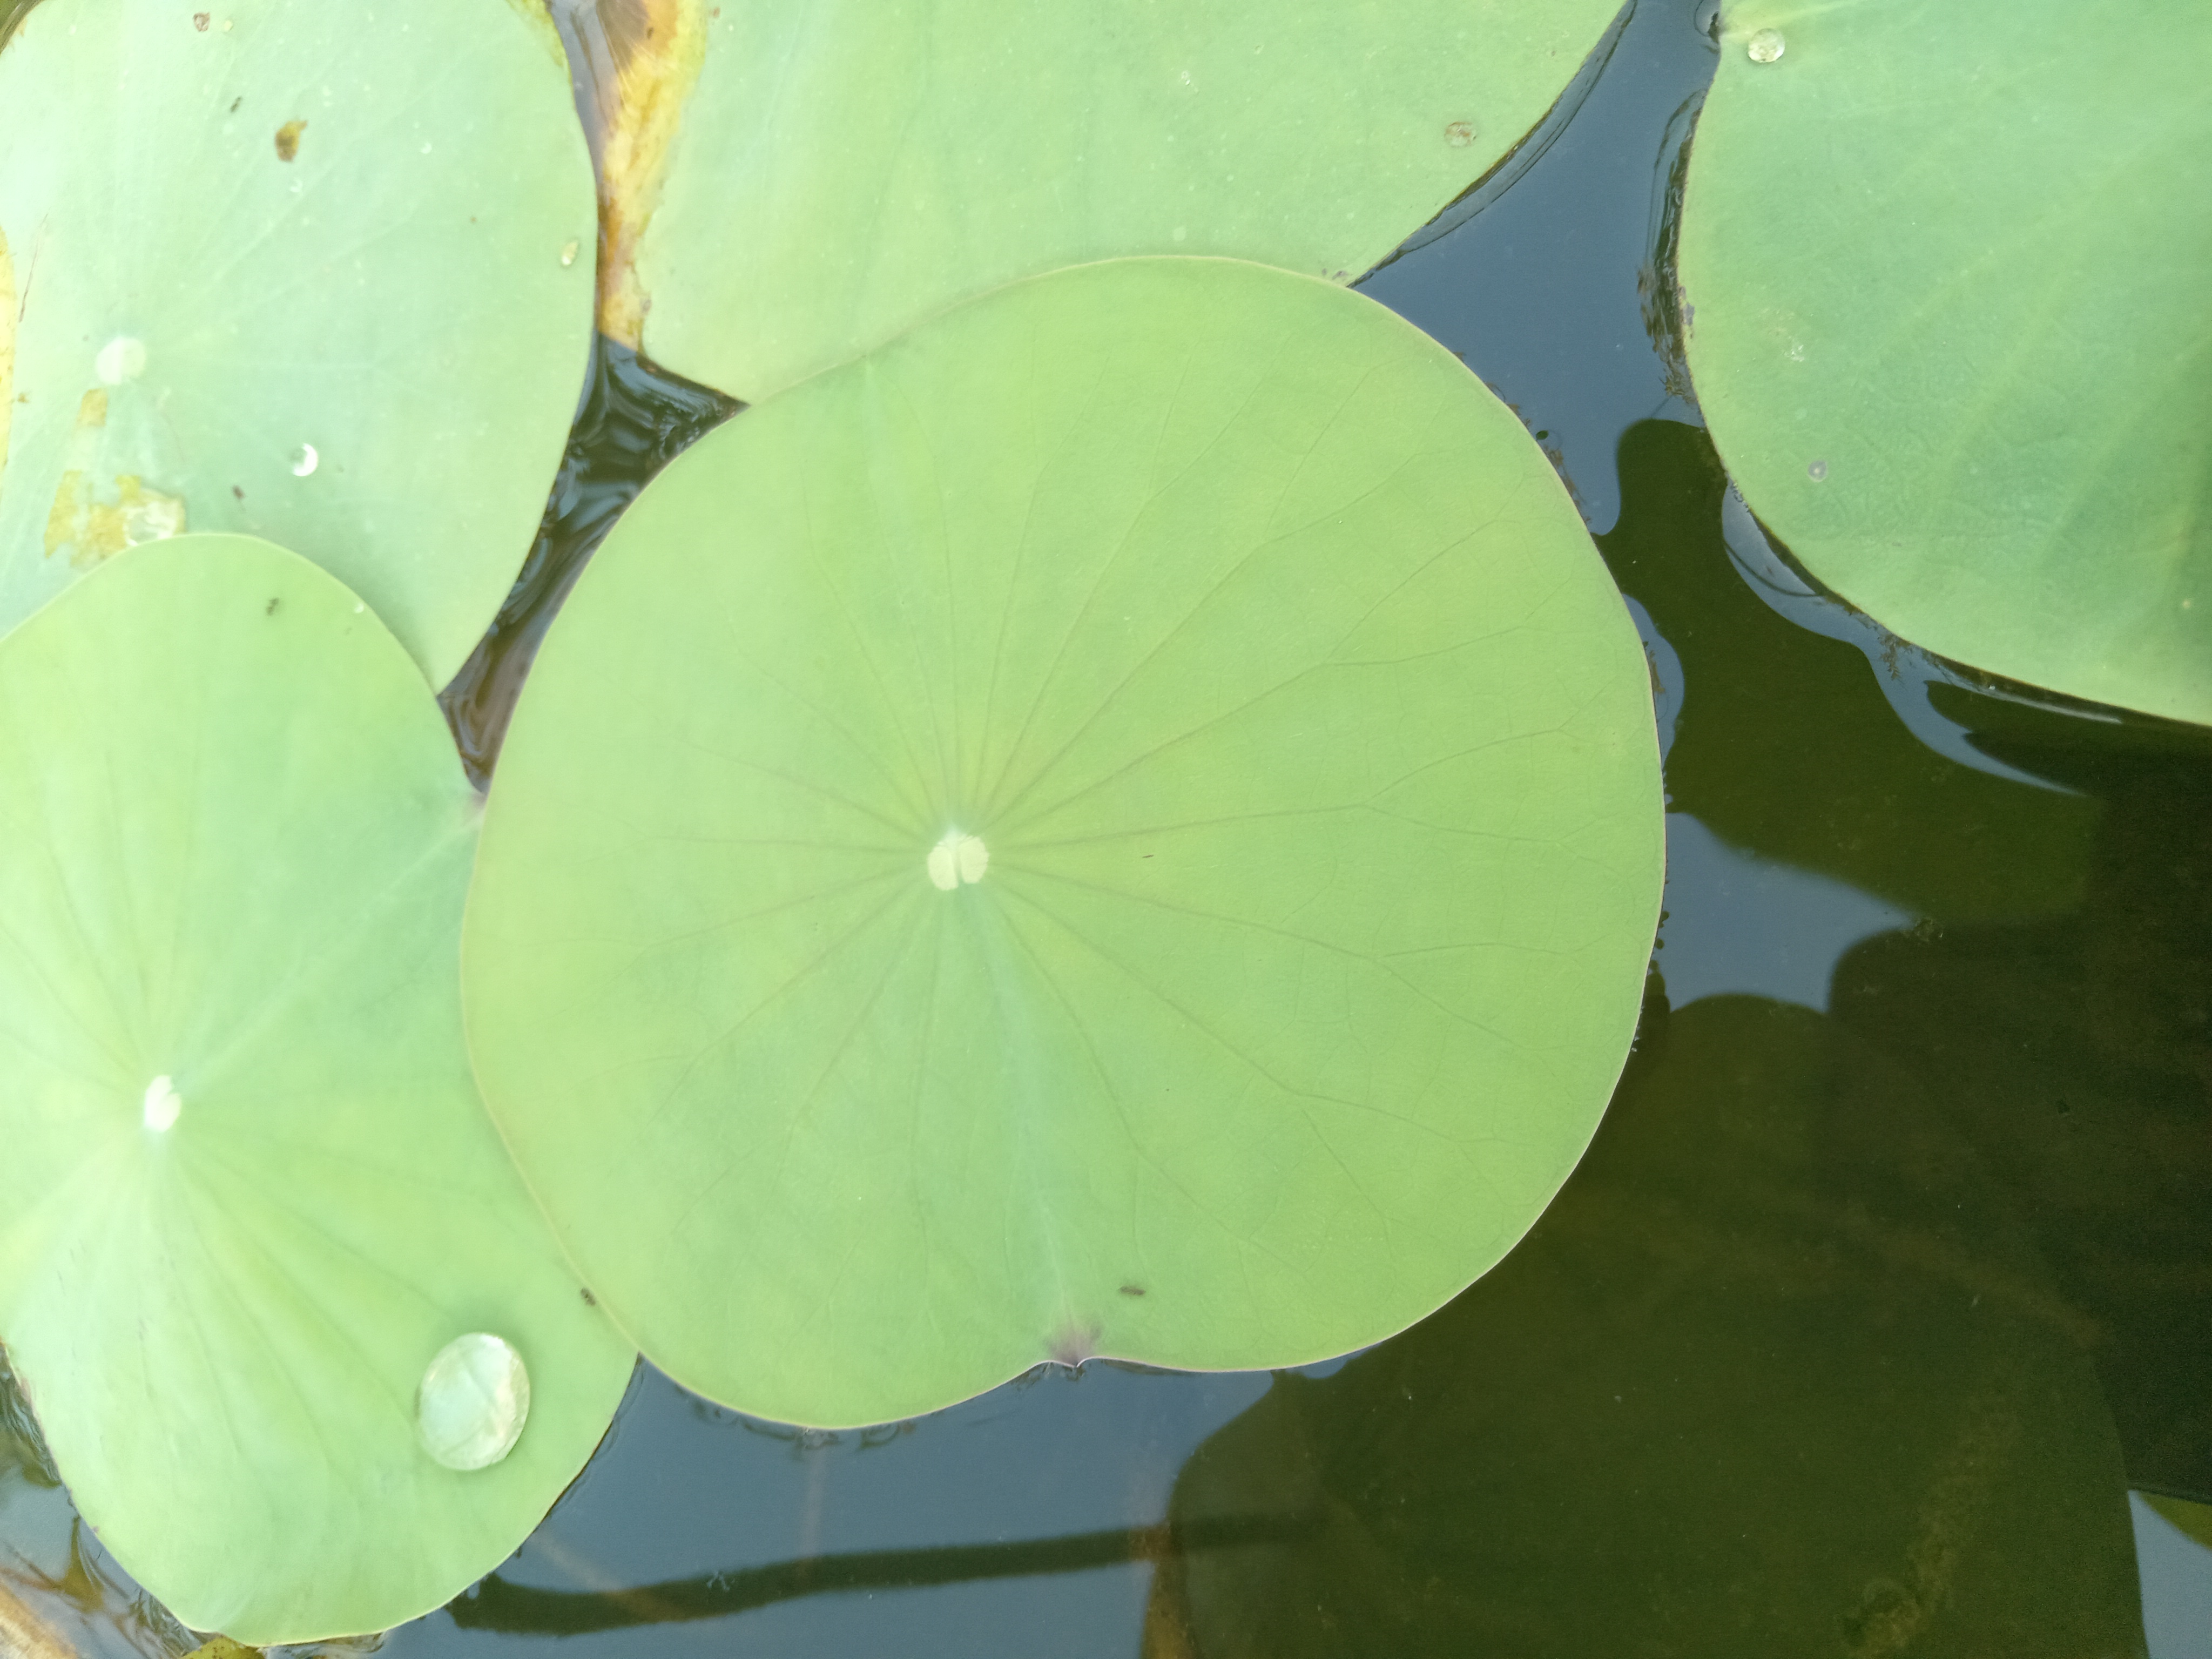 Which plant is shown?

lotus
